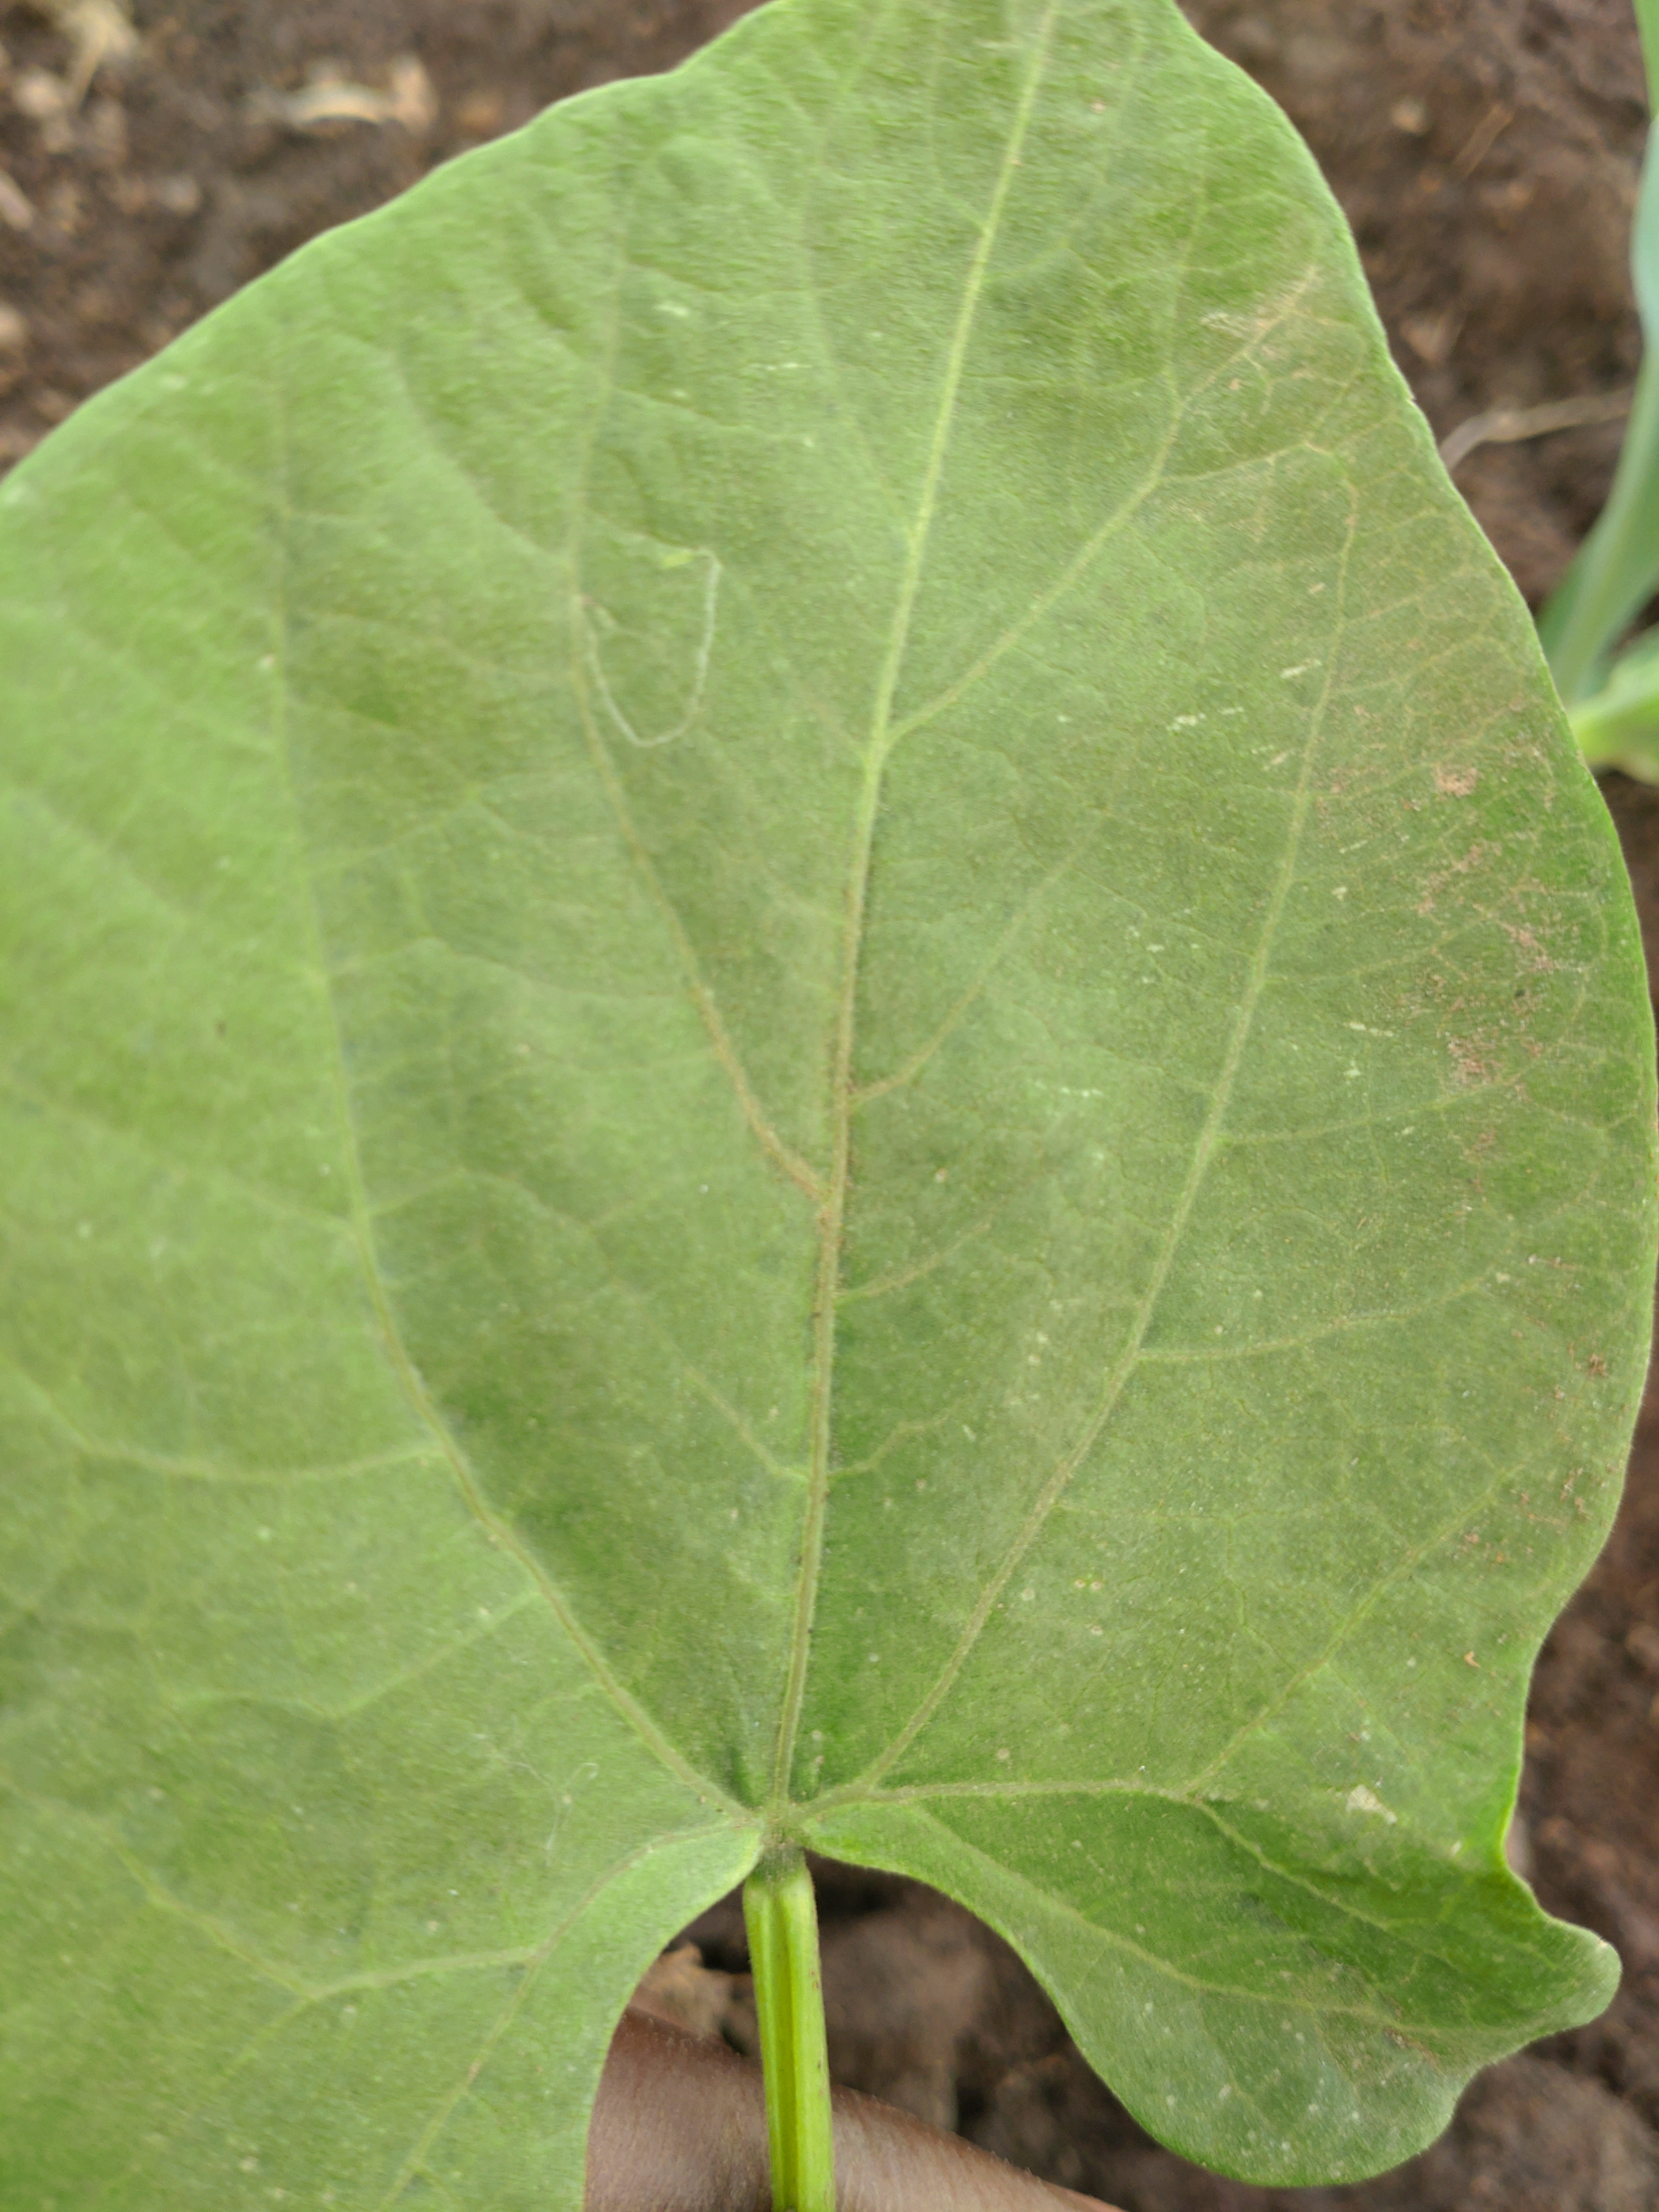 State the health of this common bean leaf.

healthy
